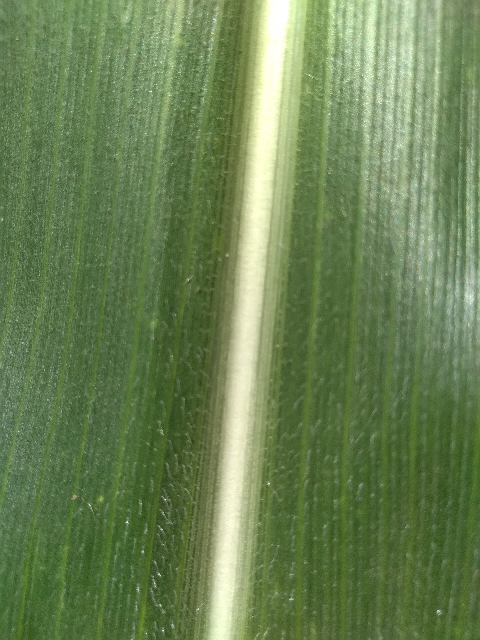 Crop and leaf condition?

maize, healthy
